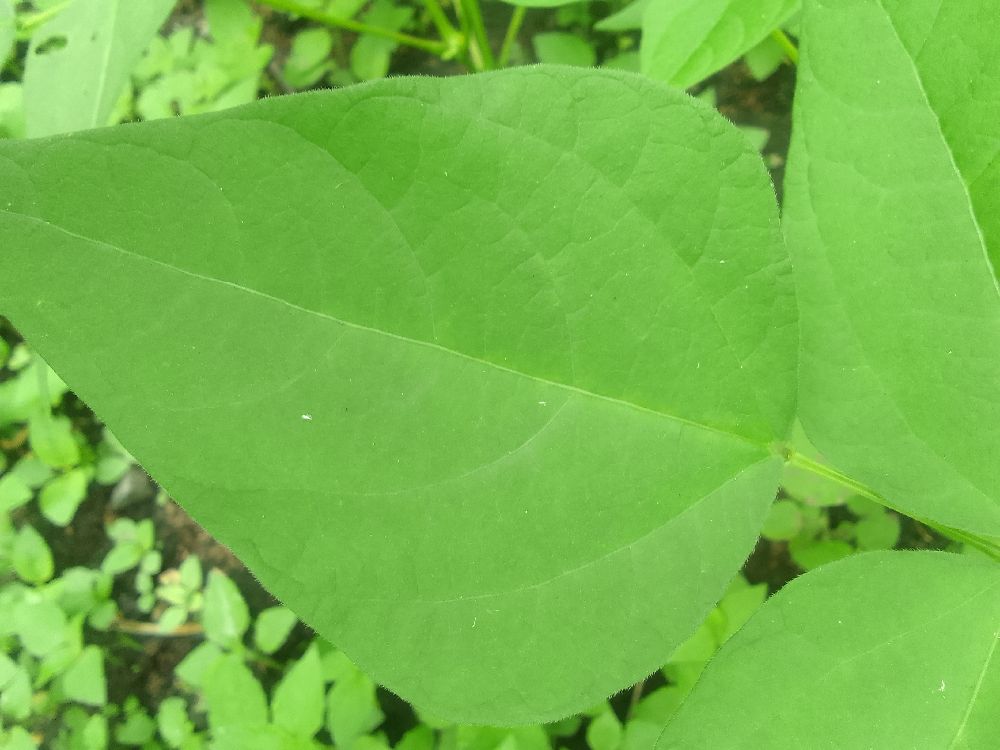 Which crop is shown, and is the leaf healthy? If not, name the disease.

common bean, healthy
